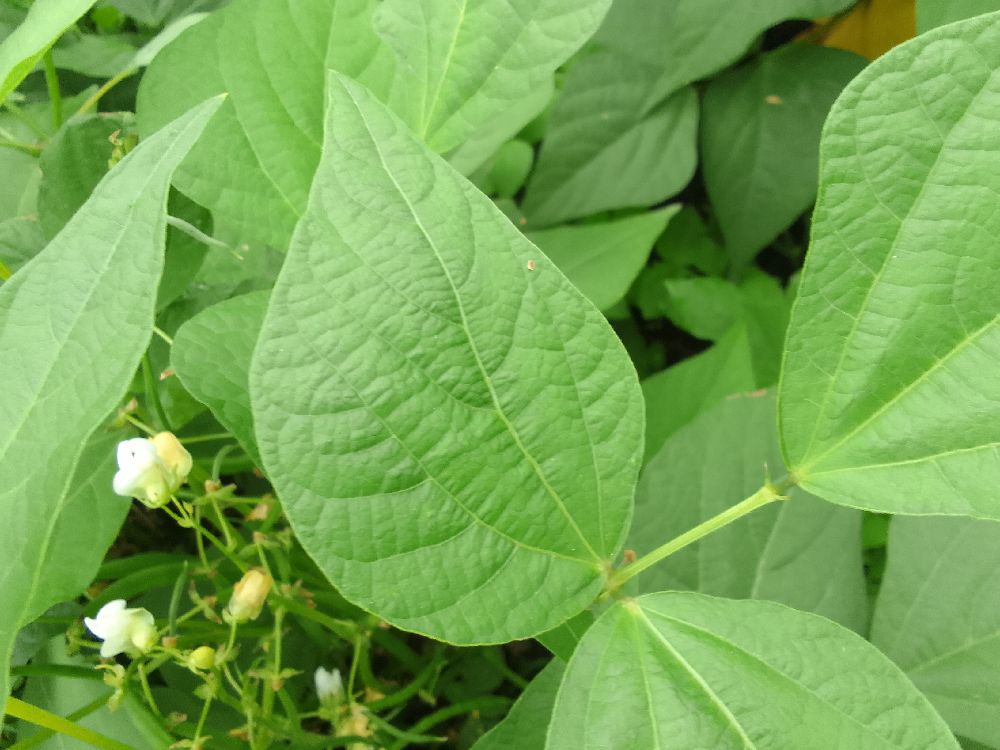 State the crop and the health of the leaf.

common bean, healthy
